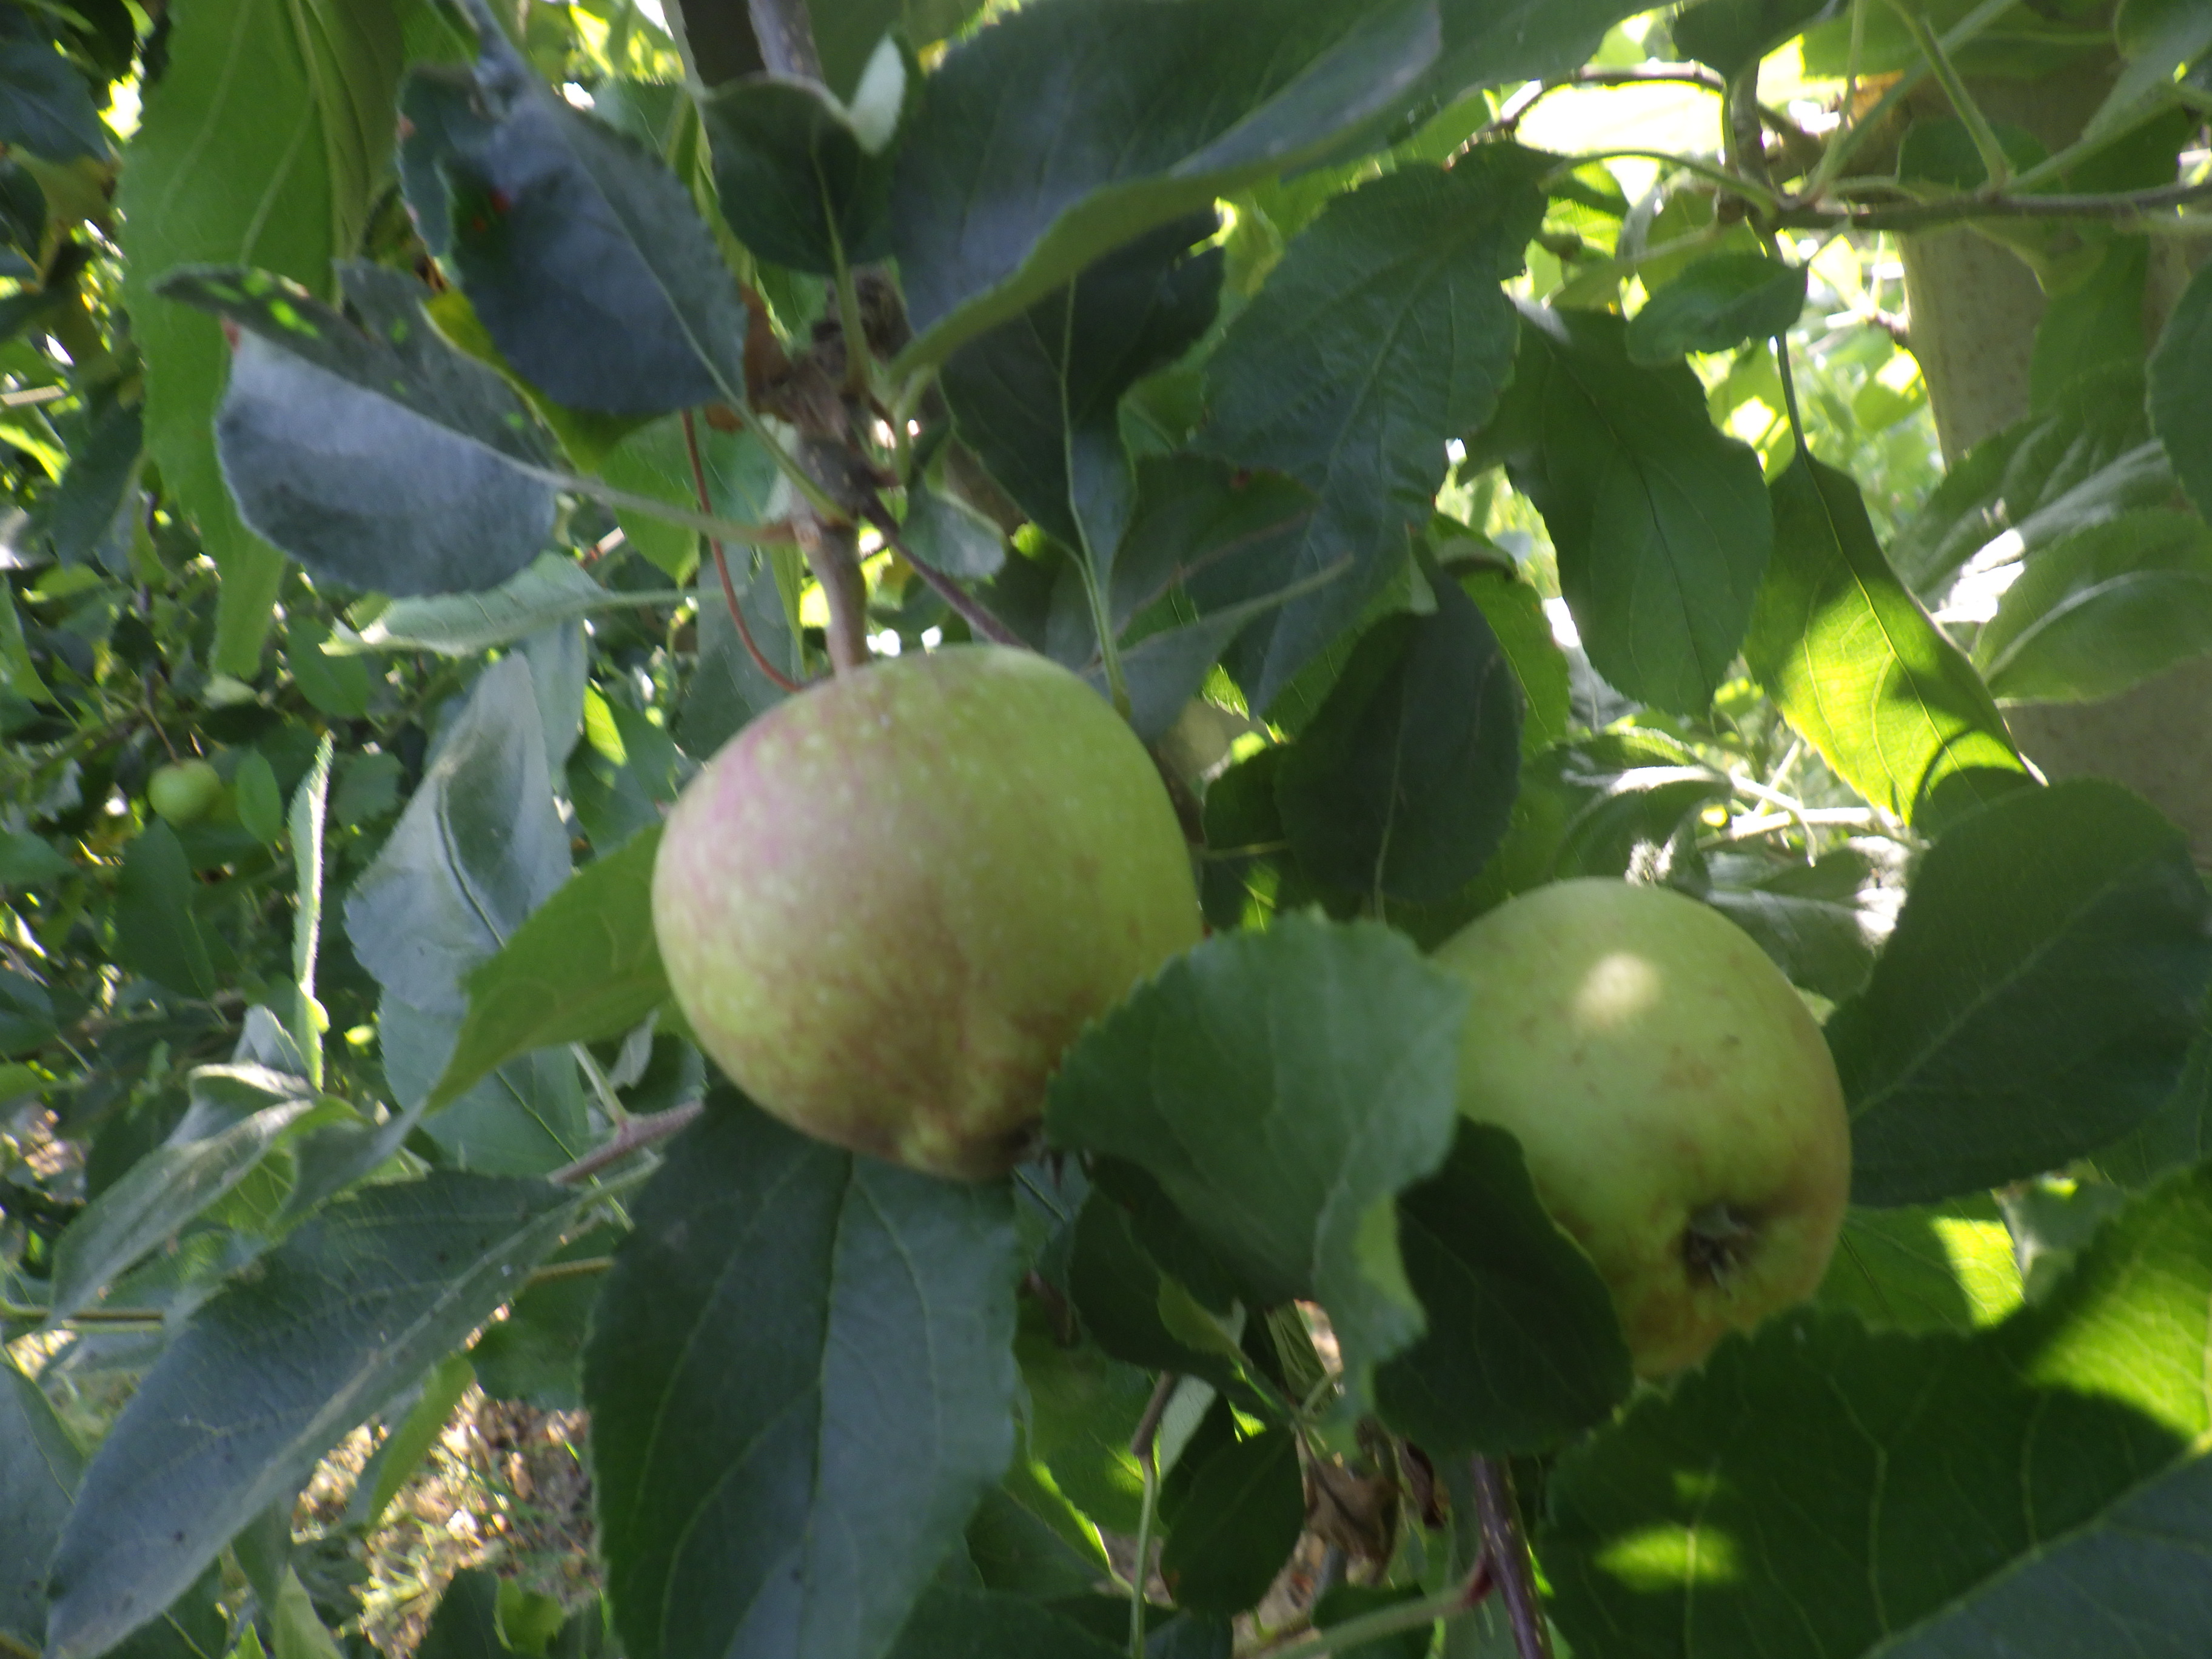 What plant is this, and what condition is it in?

apple, aphids
